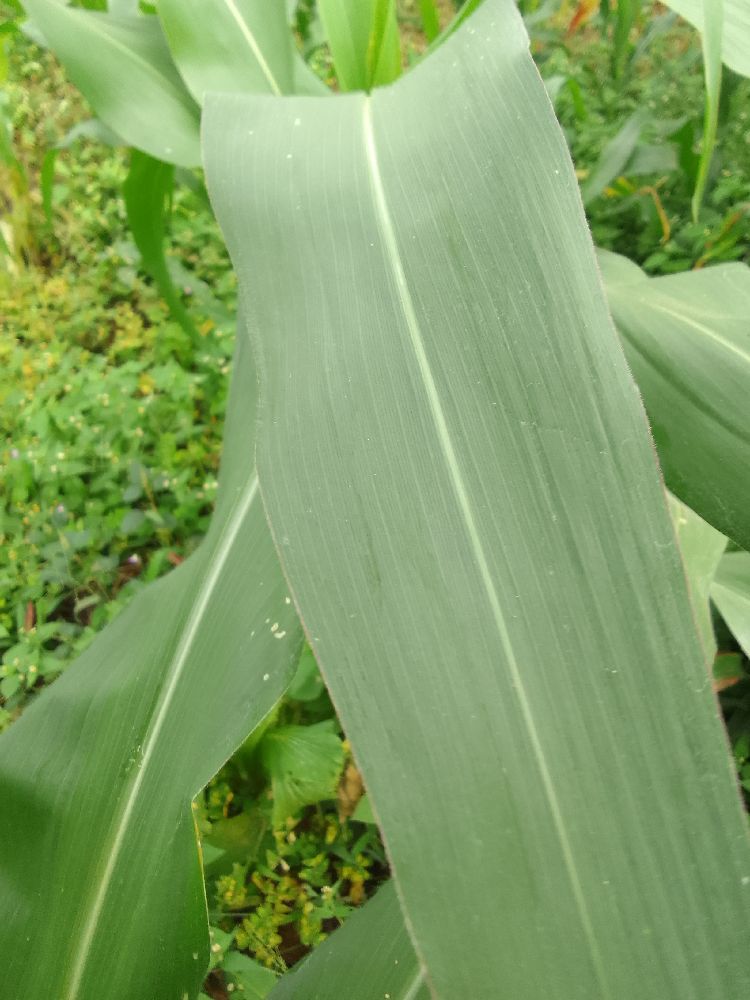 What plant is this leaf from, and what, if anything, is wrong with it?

maize, healthy
